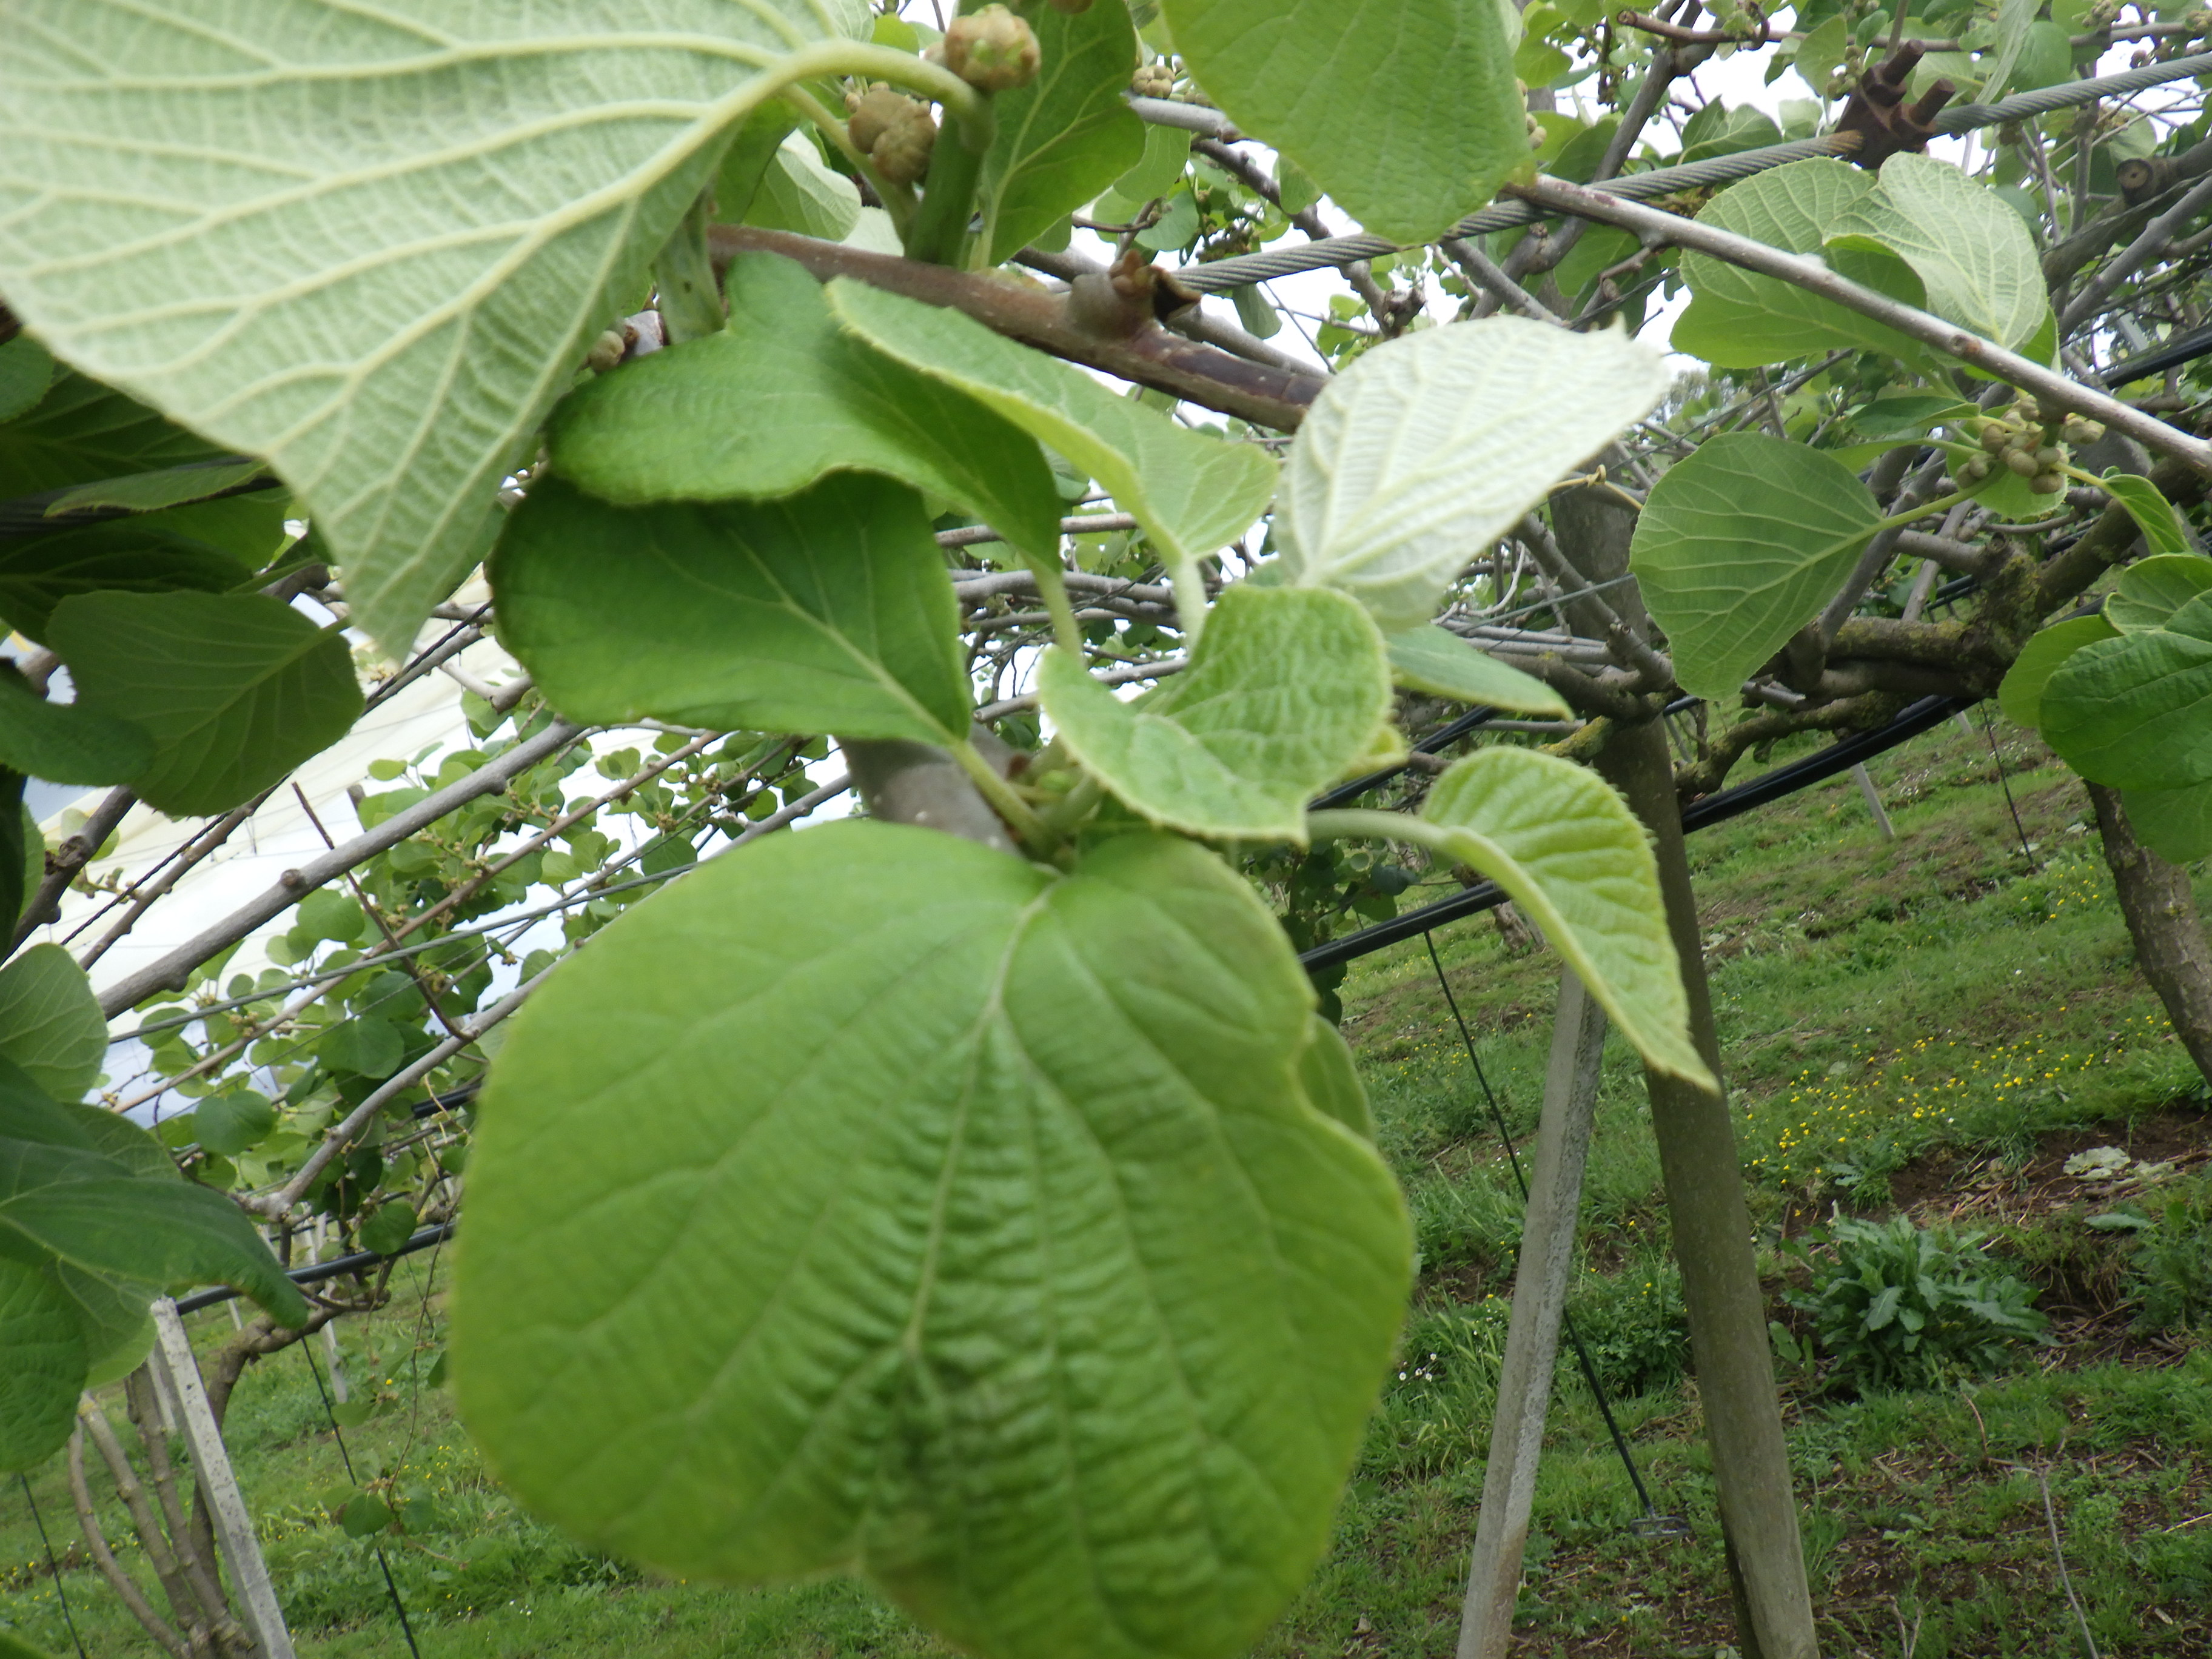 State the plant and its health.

kiwi, healthy
